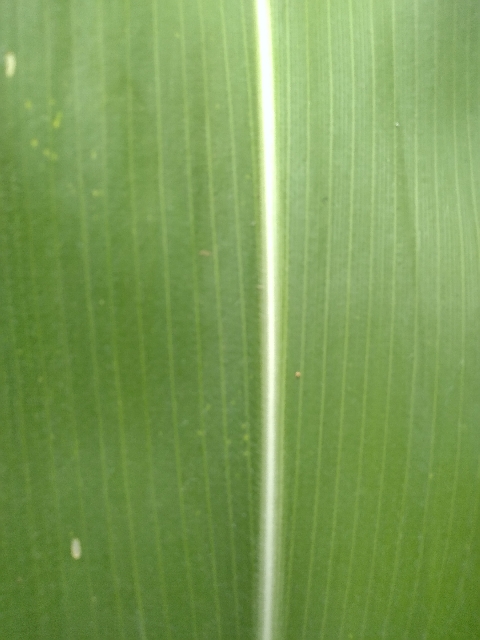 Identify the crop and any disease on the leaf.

maize, healthy
